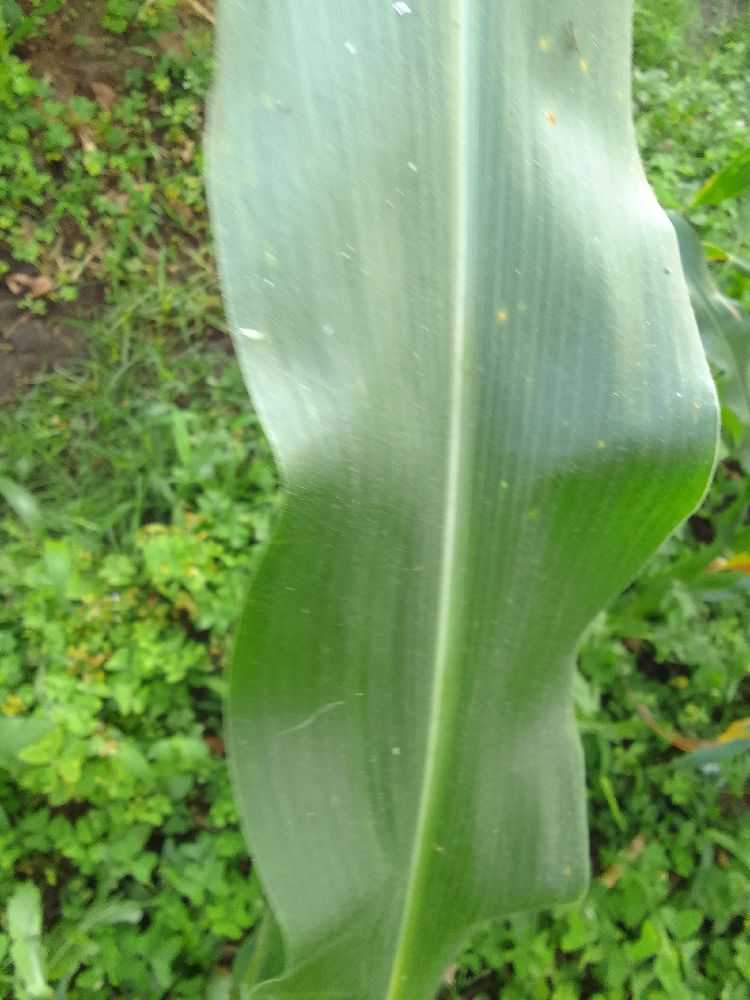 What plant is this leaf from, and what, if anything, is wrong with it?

maize, healthy
